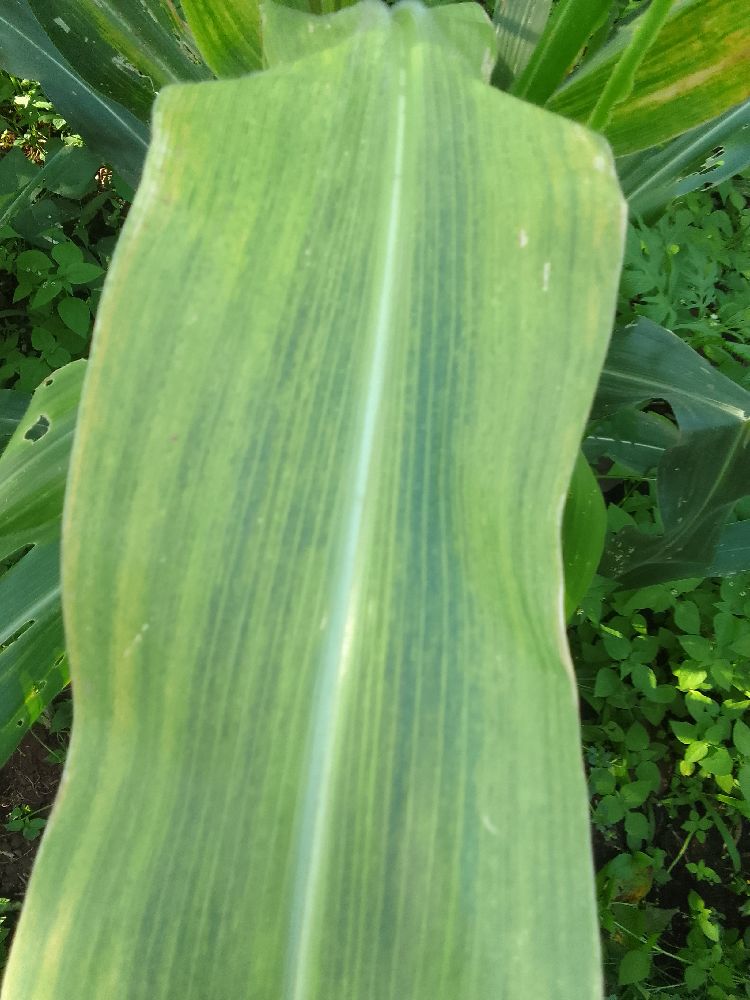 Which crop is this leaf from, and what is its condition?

maize, maize lethal necrosis
